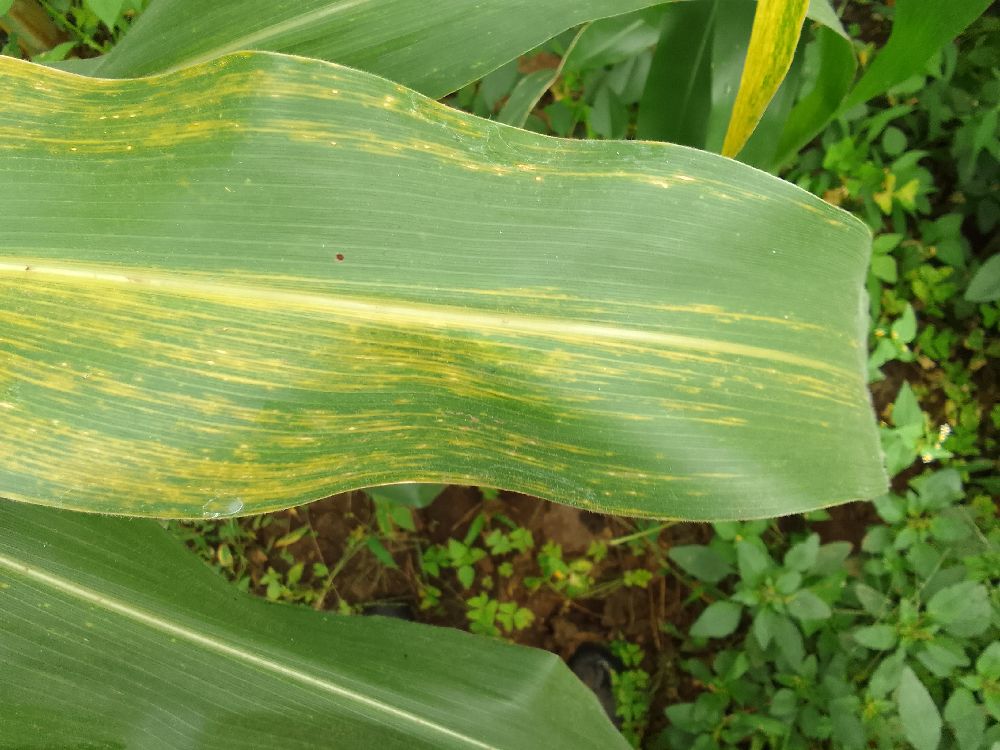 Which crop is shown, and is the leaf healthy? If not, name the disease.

maize, maize lethal necrosis
